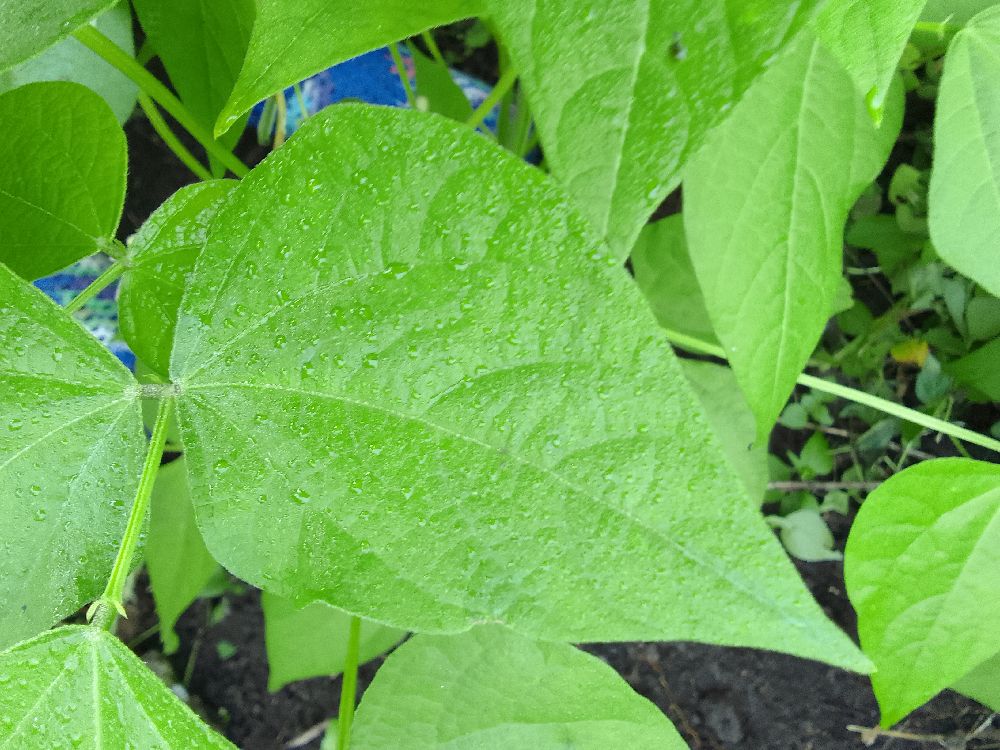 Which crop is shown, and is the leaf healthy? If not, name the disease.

common bean, healthy
